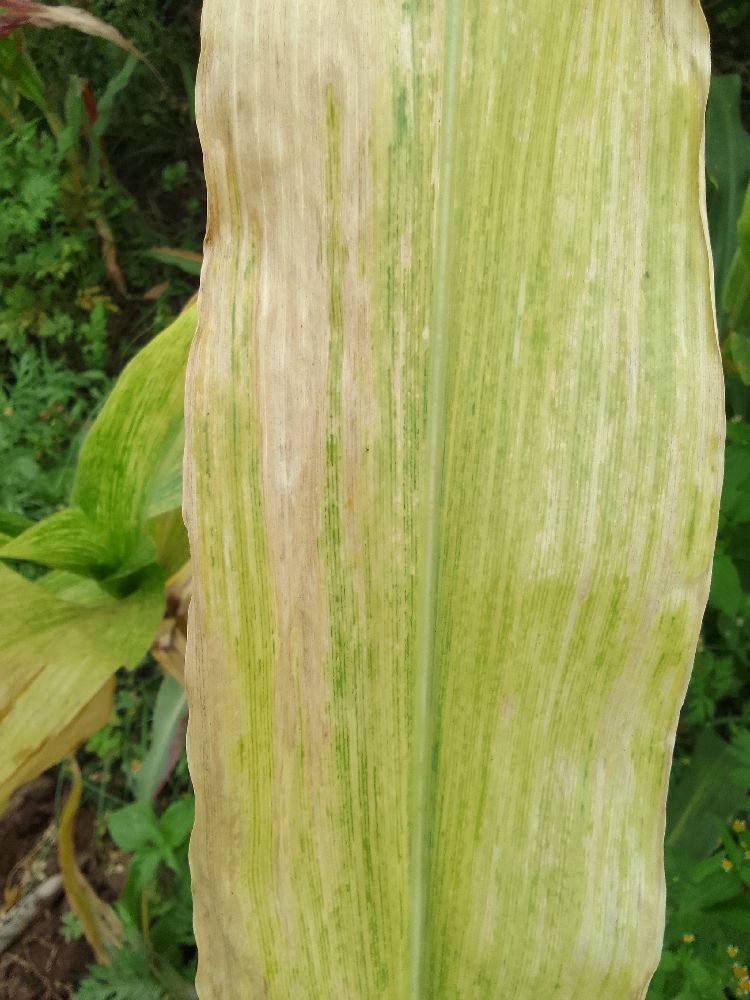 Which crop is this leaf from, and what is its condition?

maize, maize lethal necrosis
